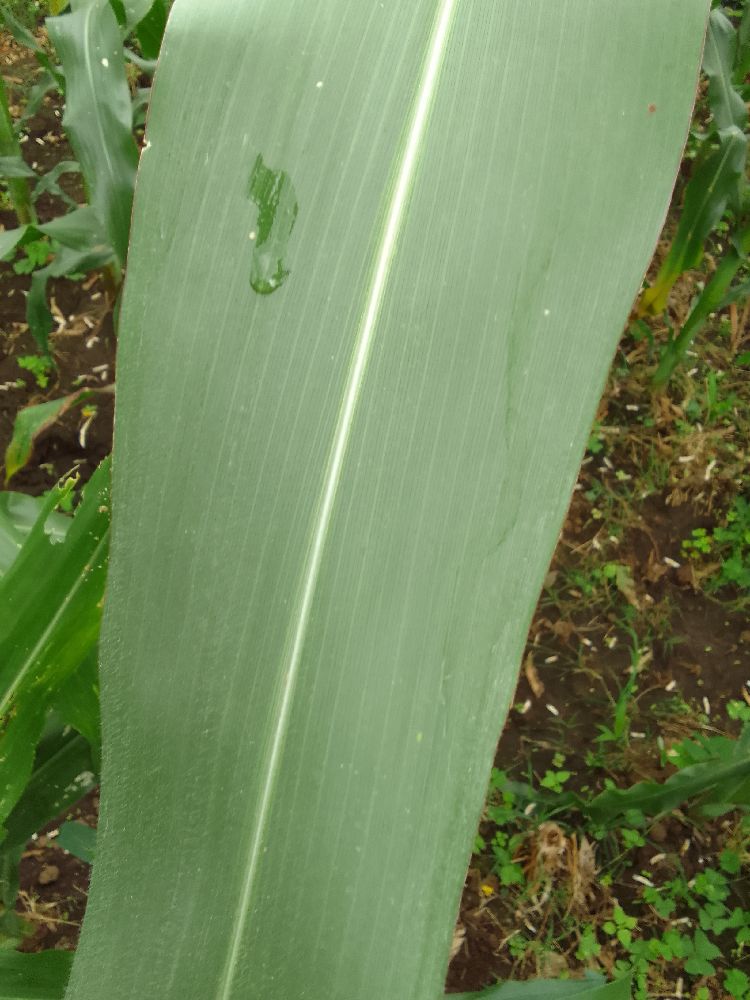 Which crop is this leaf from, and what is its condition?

maize, healthy
